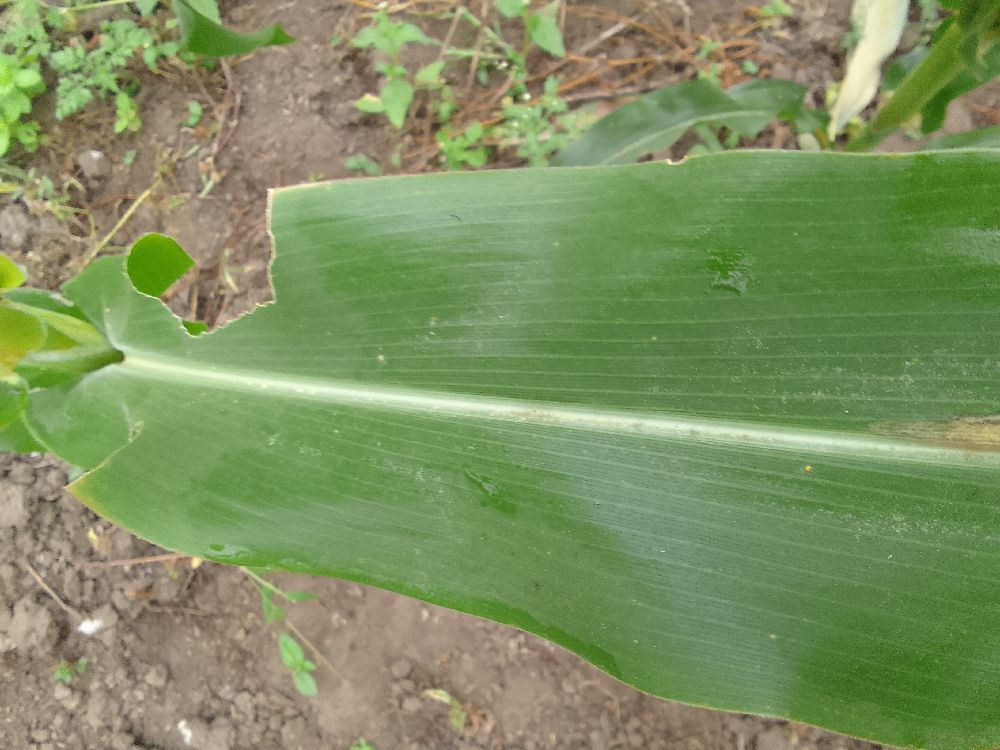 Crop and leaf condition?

maize, healthy
